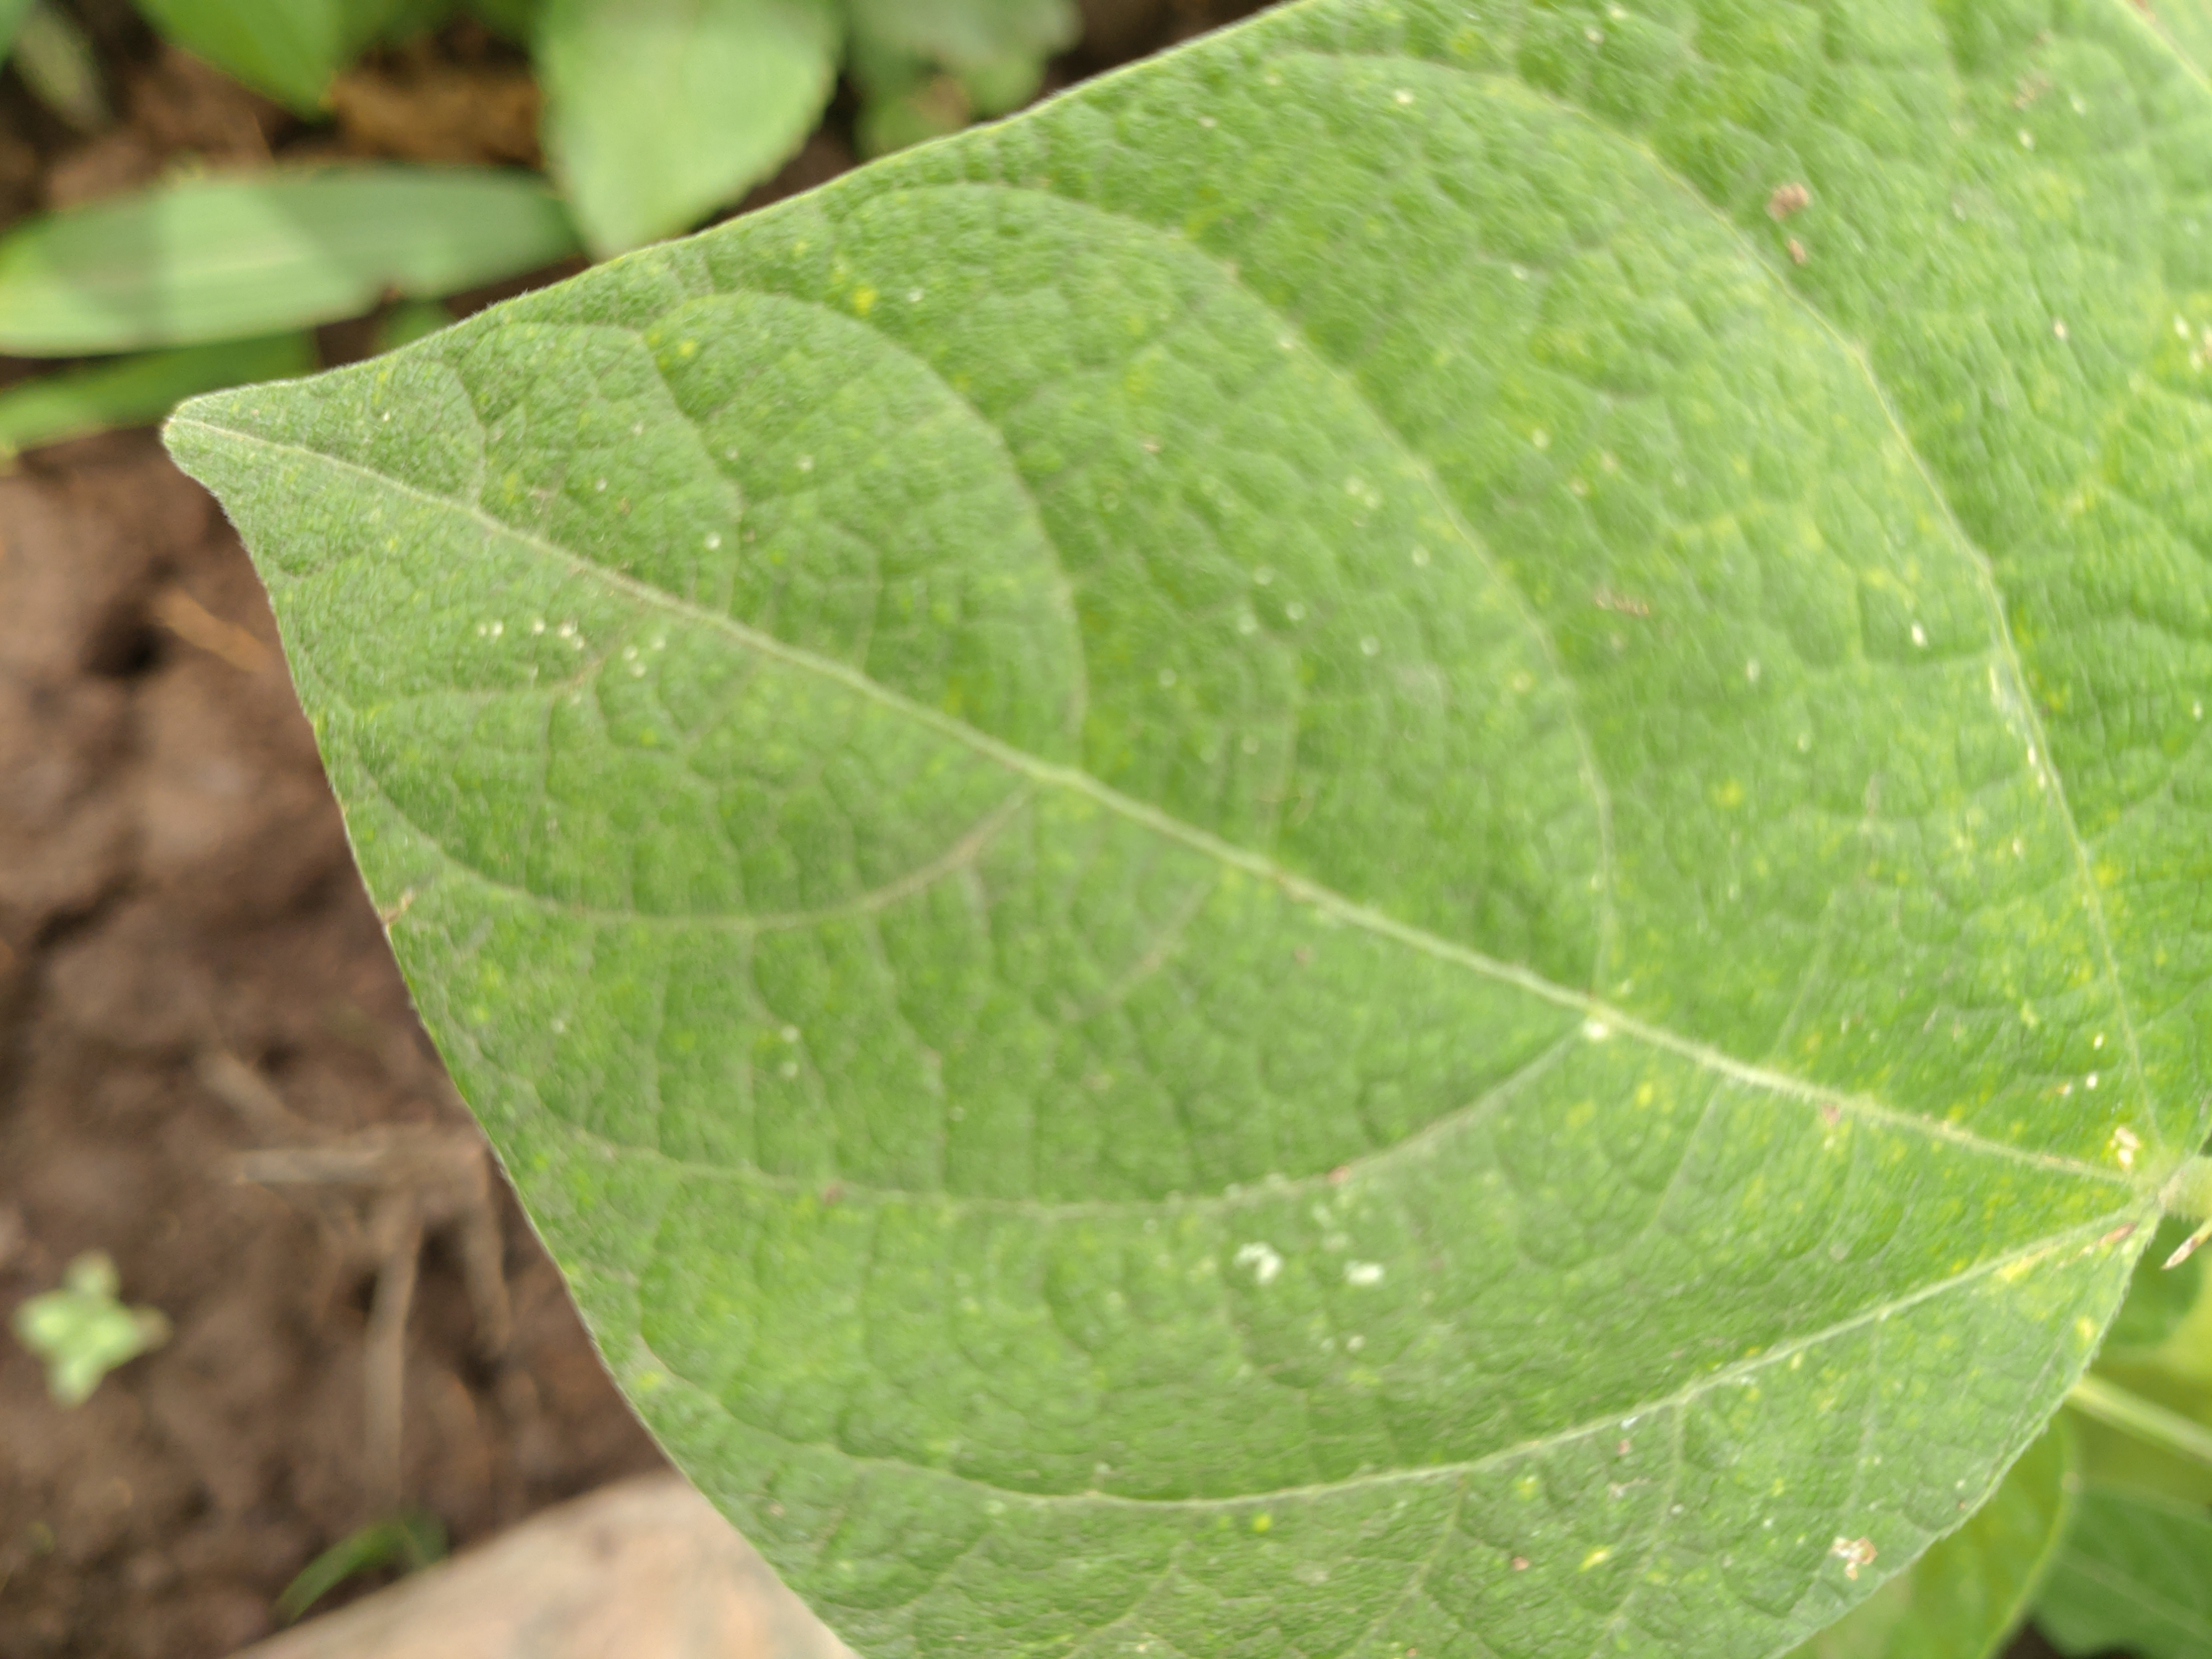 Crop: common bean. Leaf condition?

healthy
